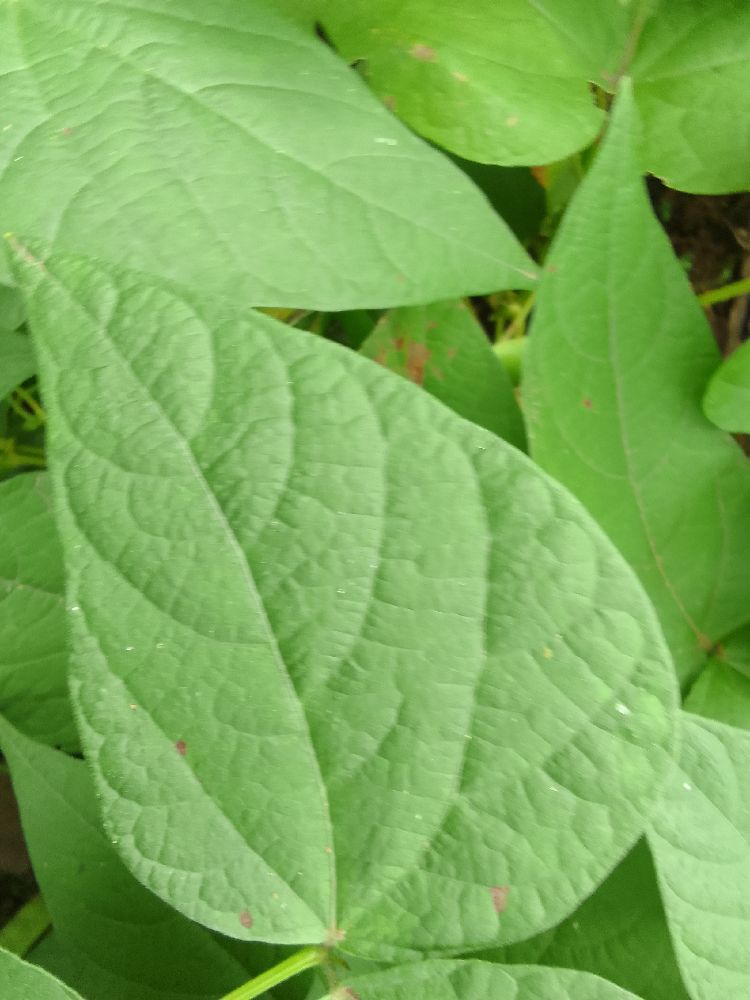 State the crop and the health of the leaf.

common bean, healthy
